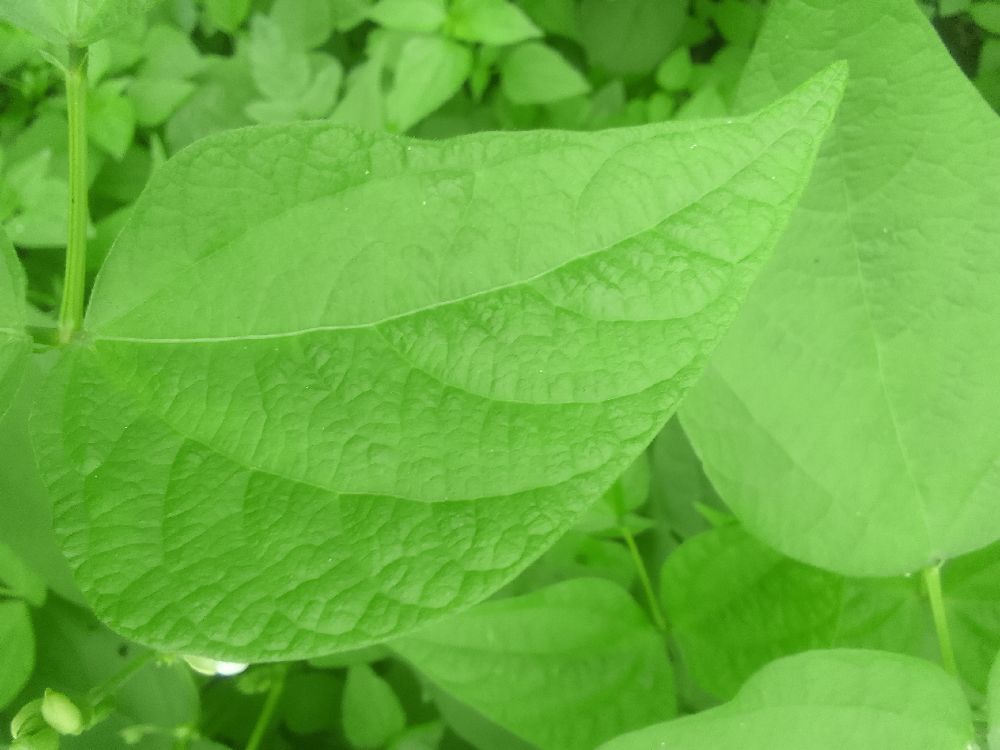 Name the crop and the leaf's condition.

common bean, healthy
